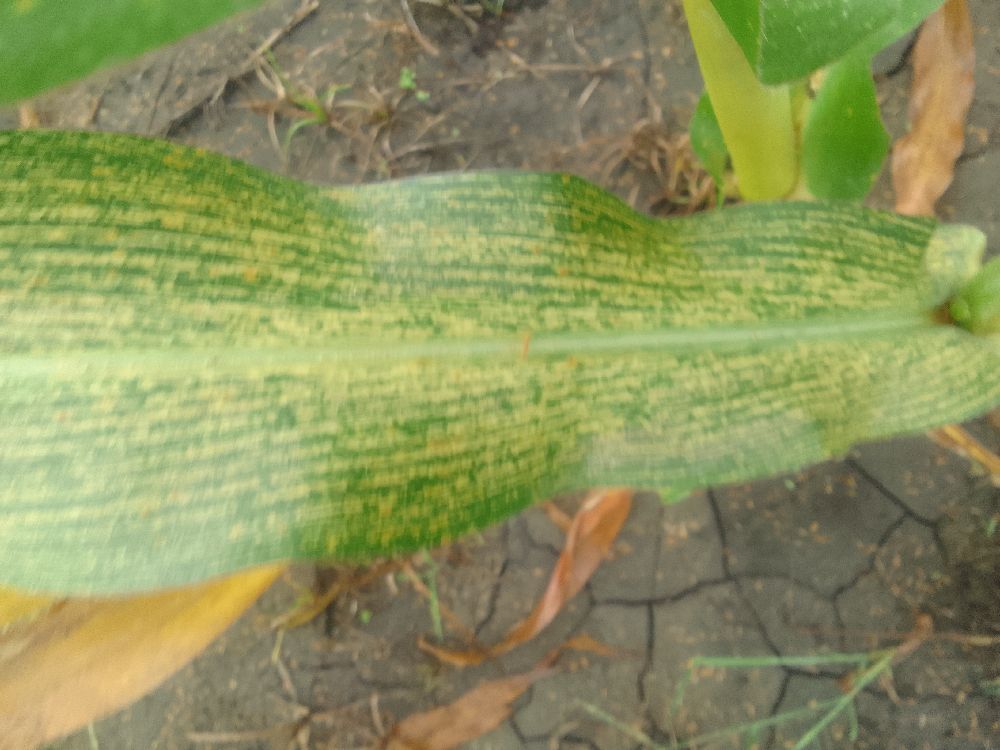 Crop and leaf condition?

maize, maize streak virus
